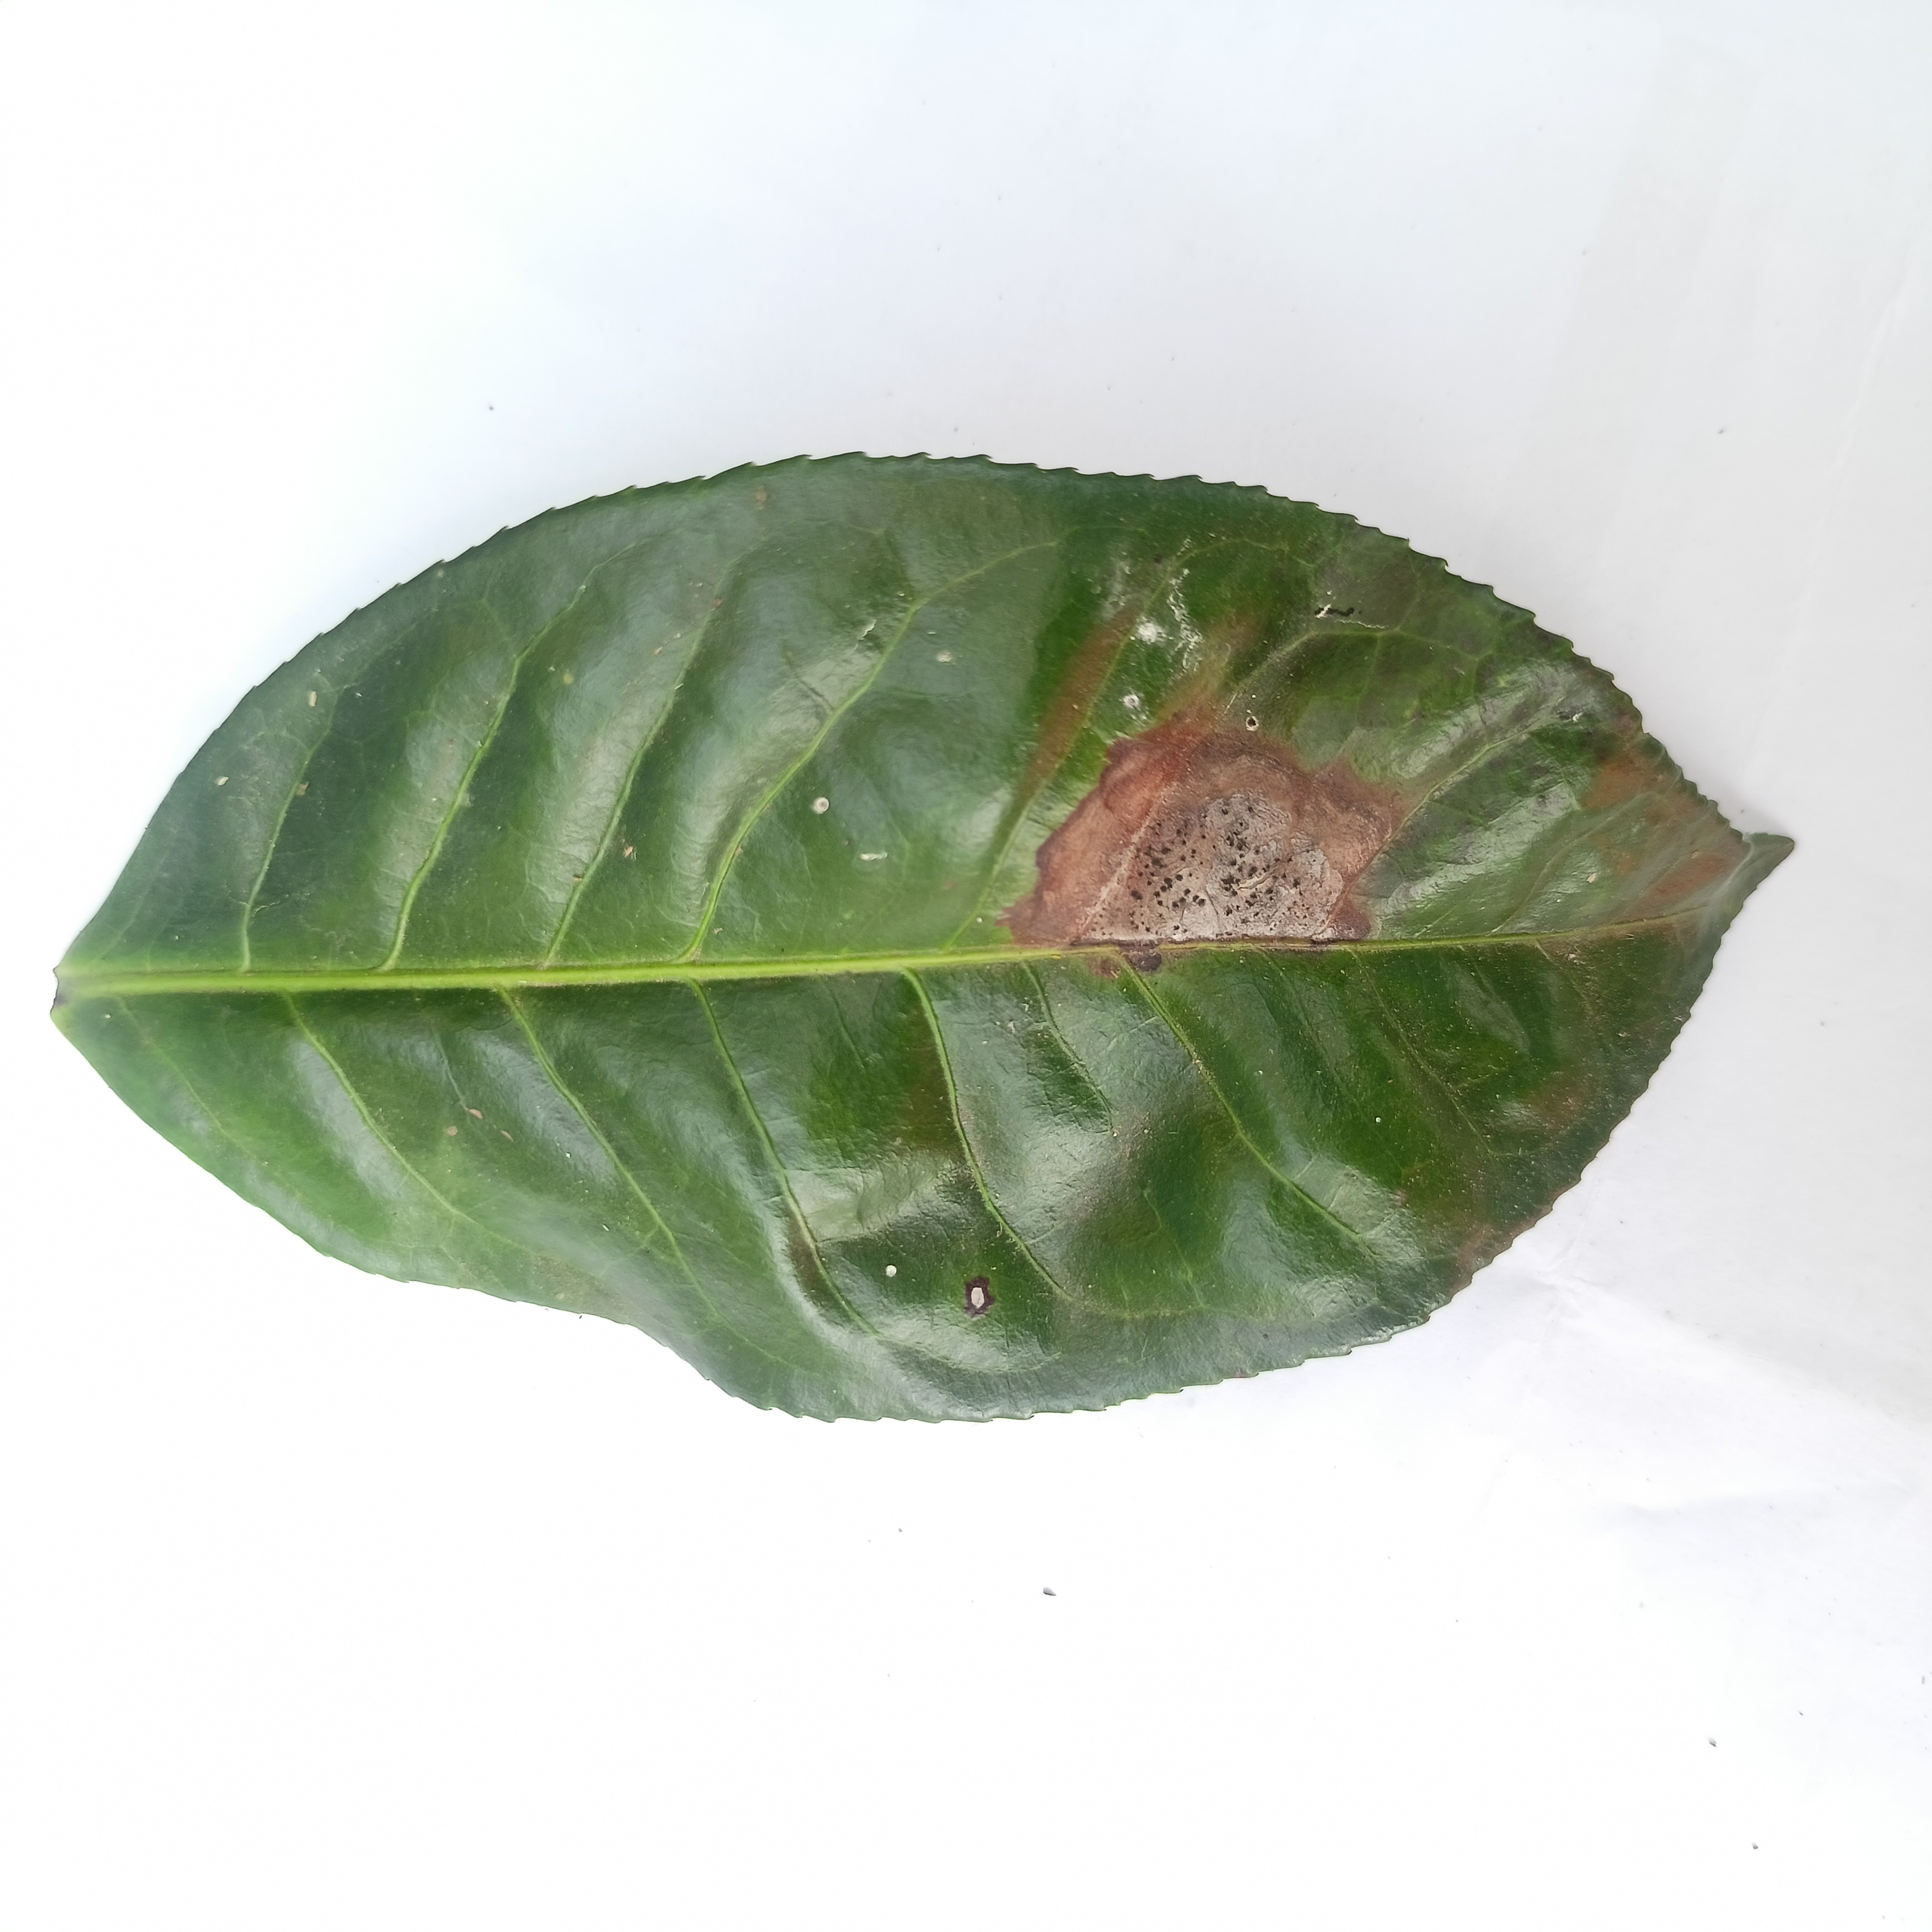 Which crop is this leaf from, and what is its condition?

tea, brown blight
